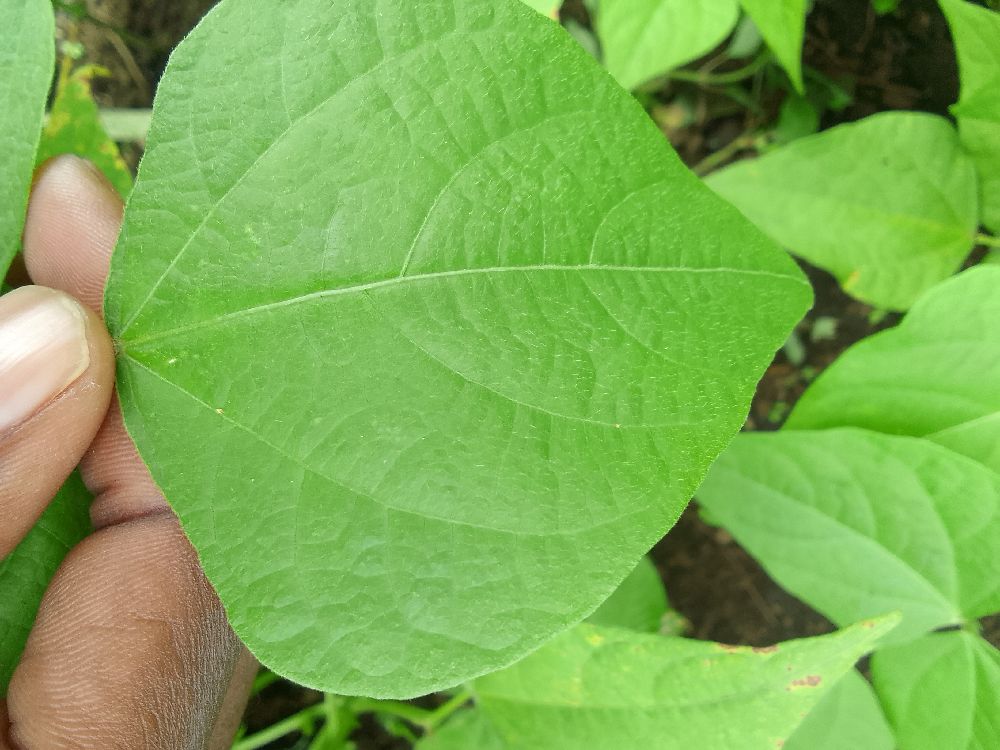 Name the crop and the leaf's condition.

common bean, healthy
